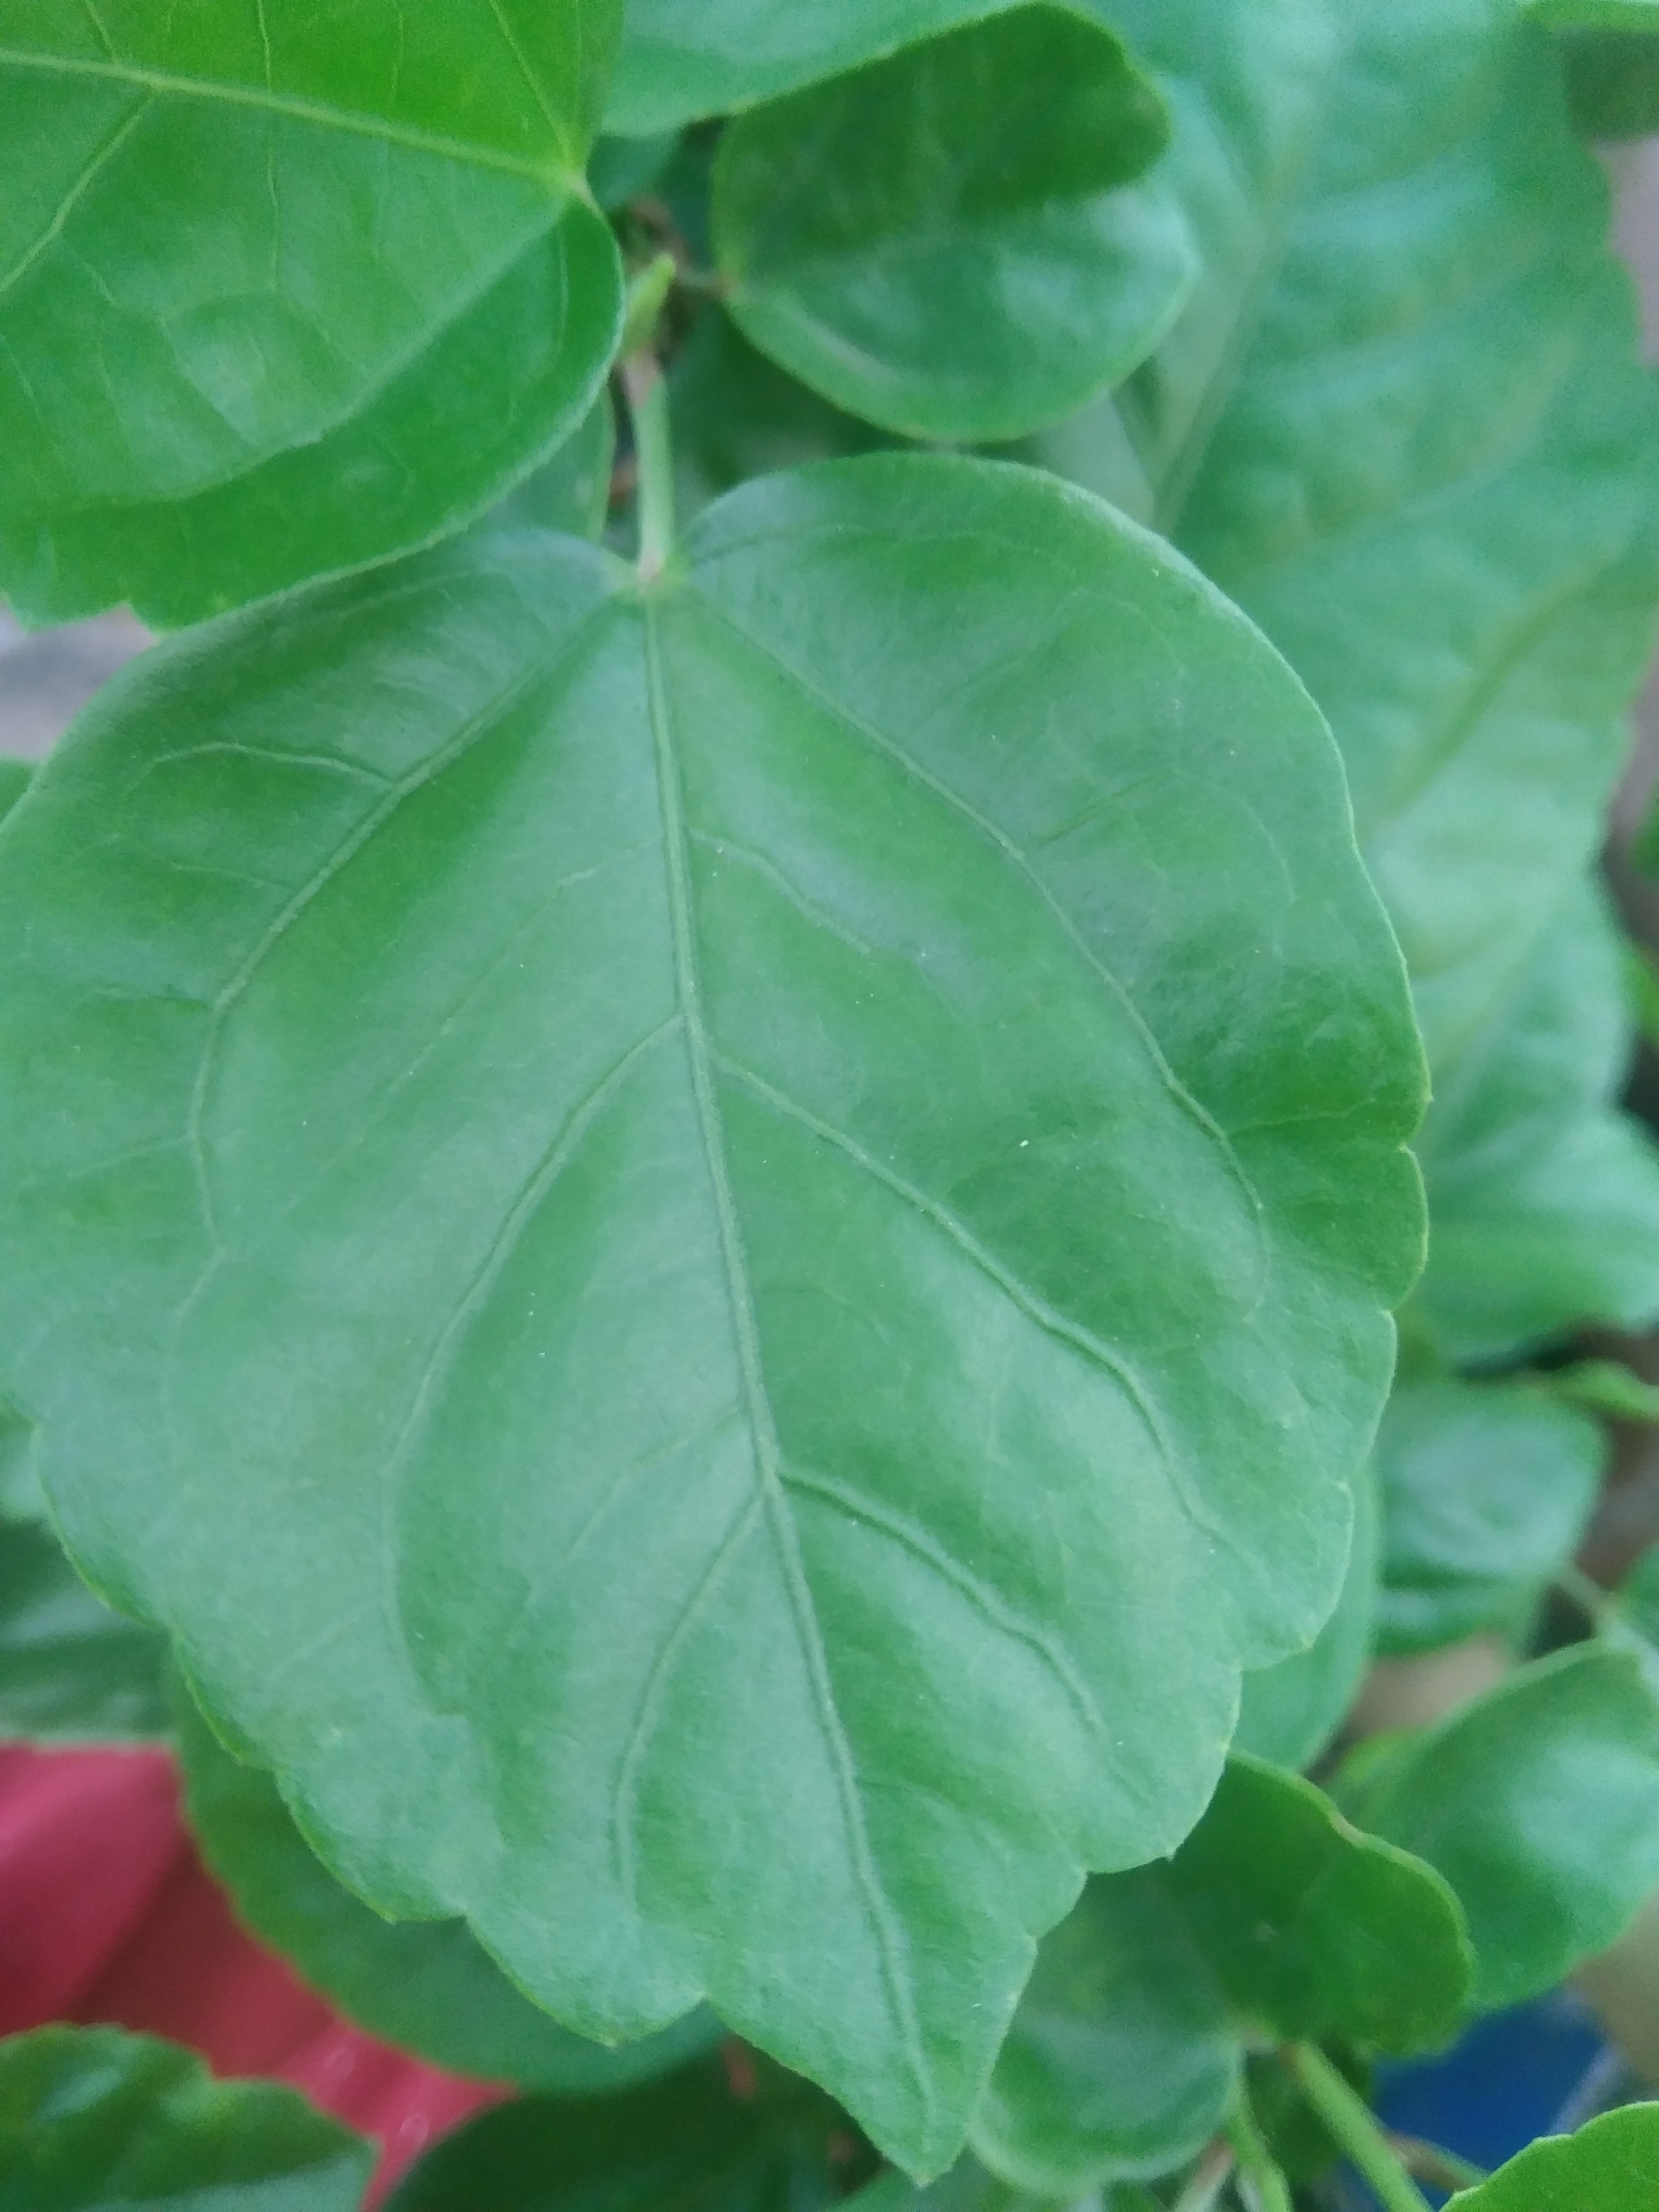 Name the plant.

hibiscus
